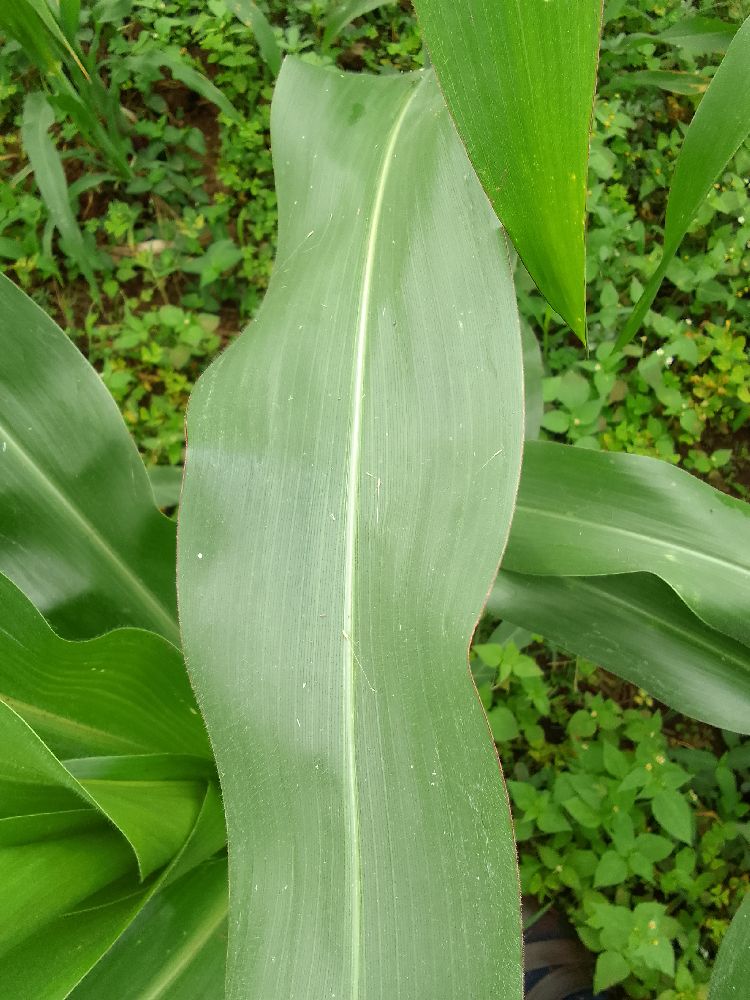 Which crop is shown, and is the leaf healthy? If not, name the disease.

maize, healthy
